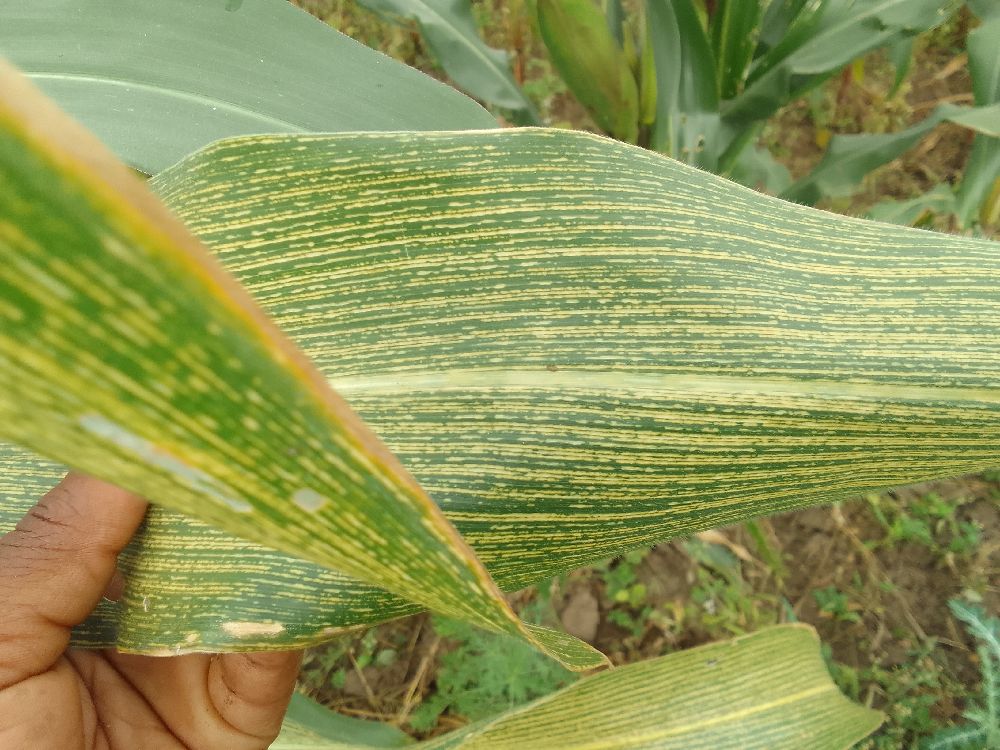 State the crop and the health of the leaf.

maize, maize streak virus
